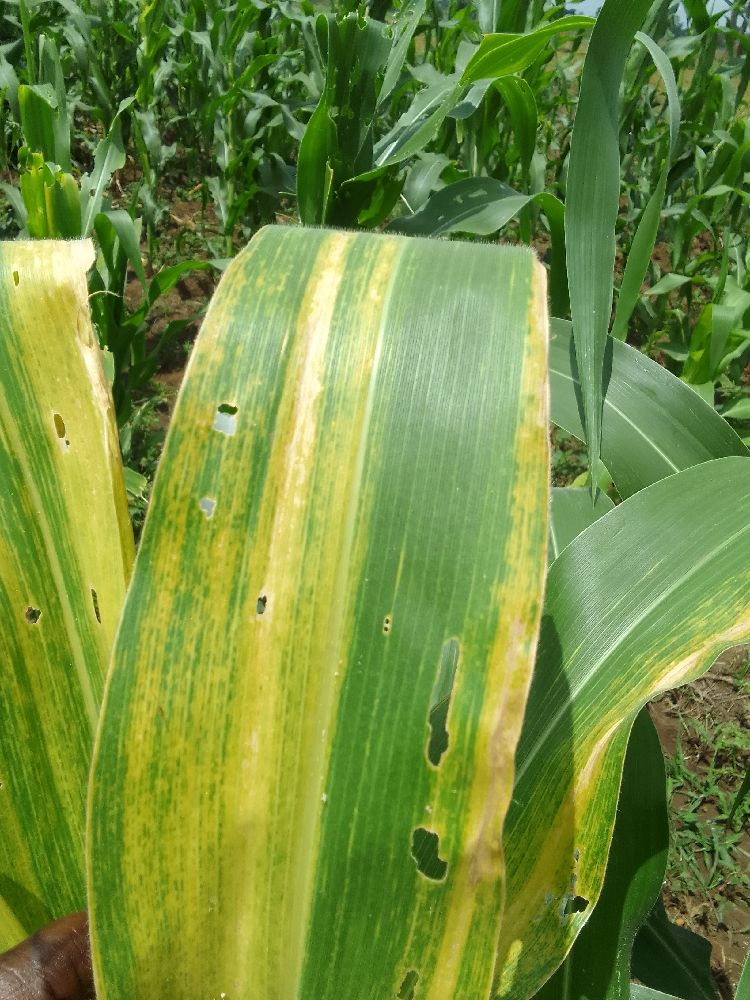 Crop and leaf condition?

maize, maize lethal necrosis
